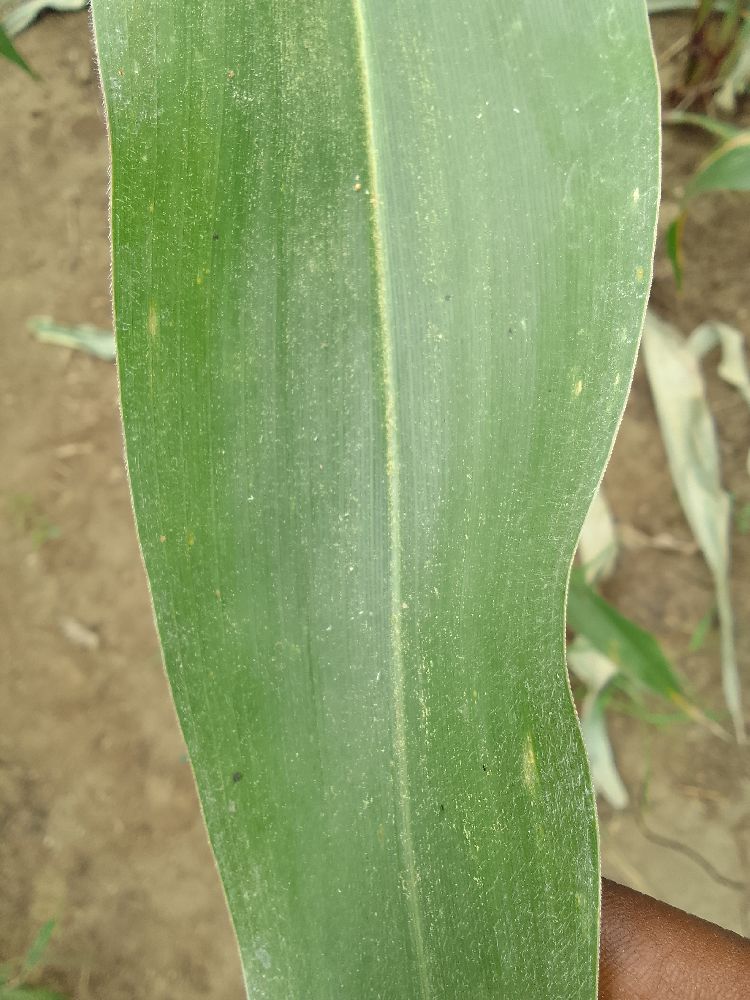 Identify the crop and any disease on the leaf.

maize, healthy
